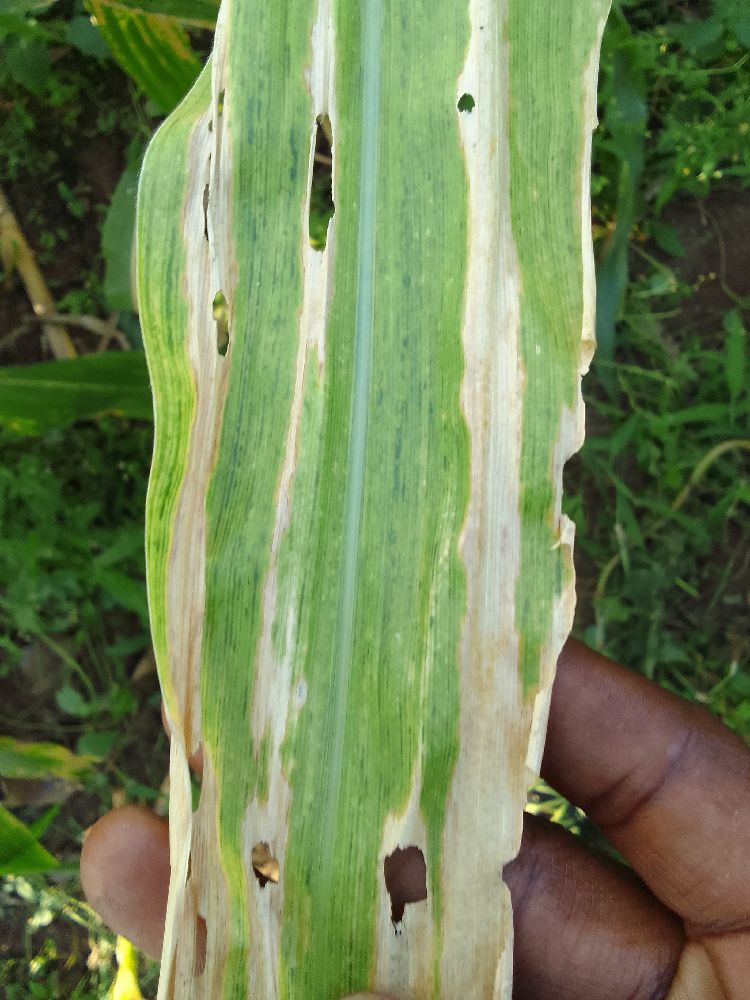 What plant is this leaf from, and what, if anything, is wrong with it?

maize, maize lethal necrosis
